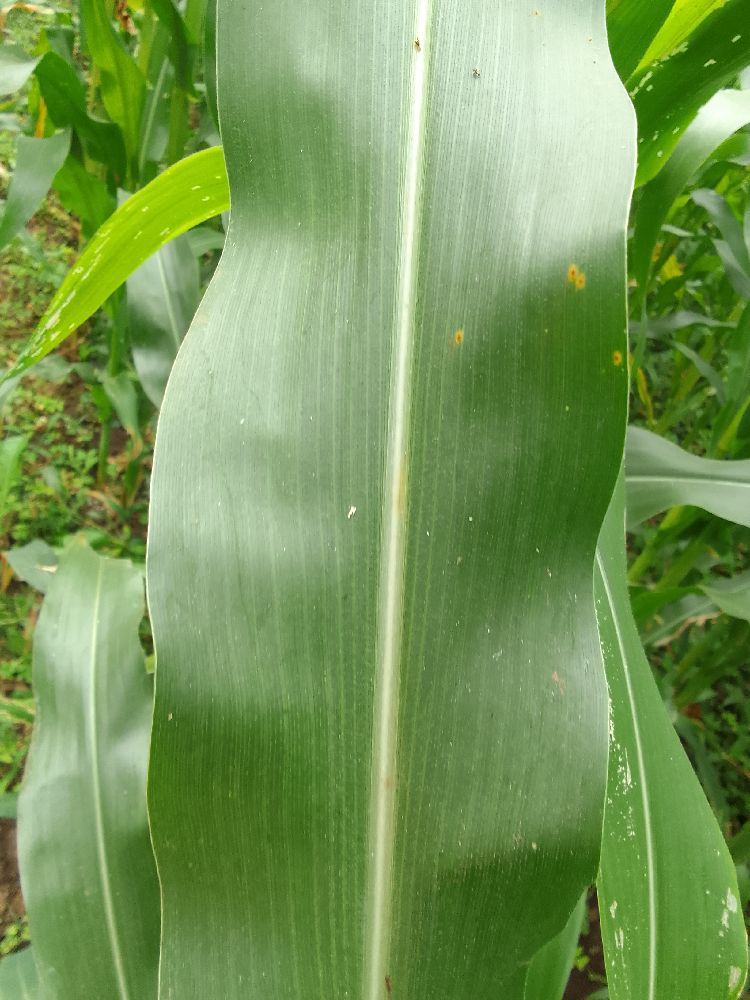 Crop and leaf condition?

maize, healthy
